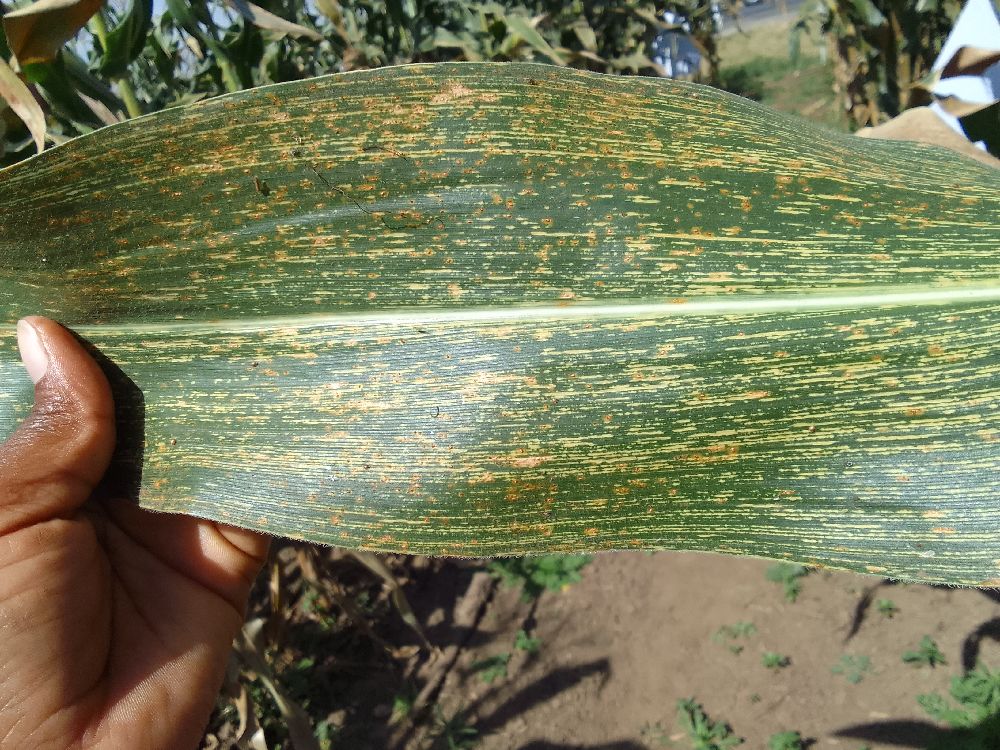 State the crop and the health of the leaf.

maize, maize streak virus
